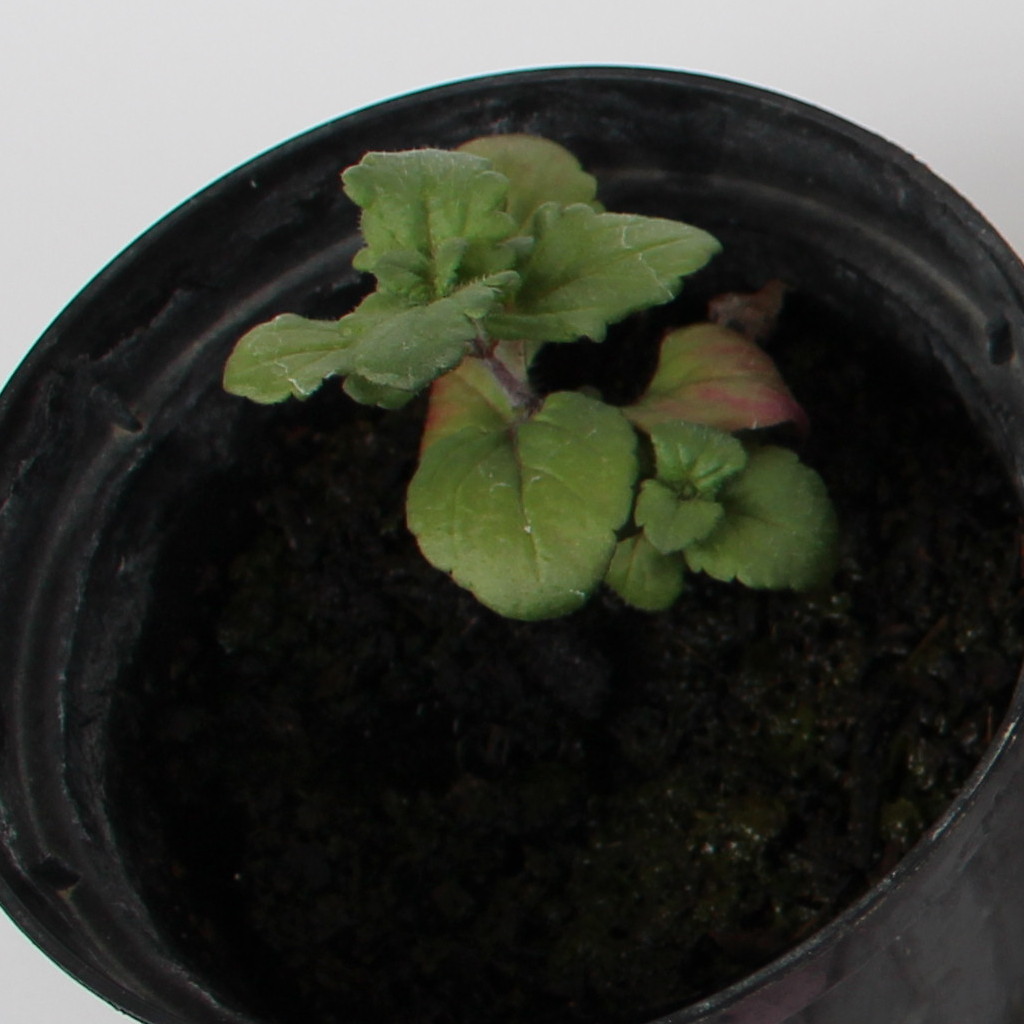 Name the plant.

Veronica persica
